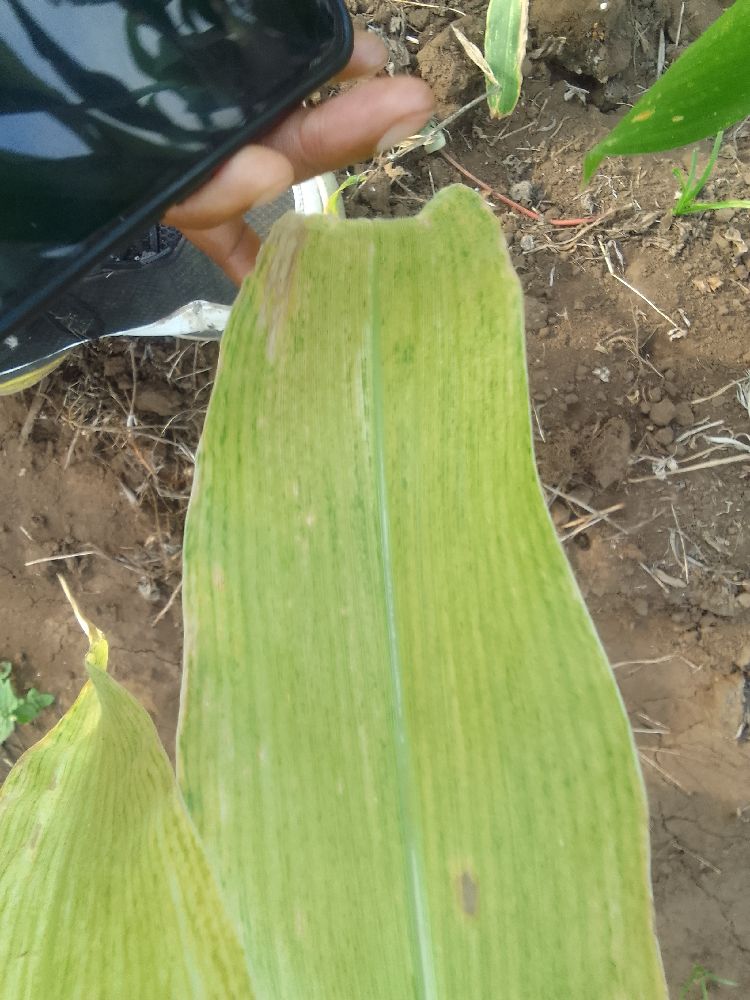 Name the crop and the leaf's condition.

maize, maize lethal necrosis
